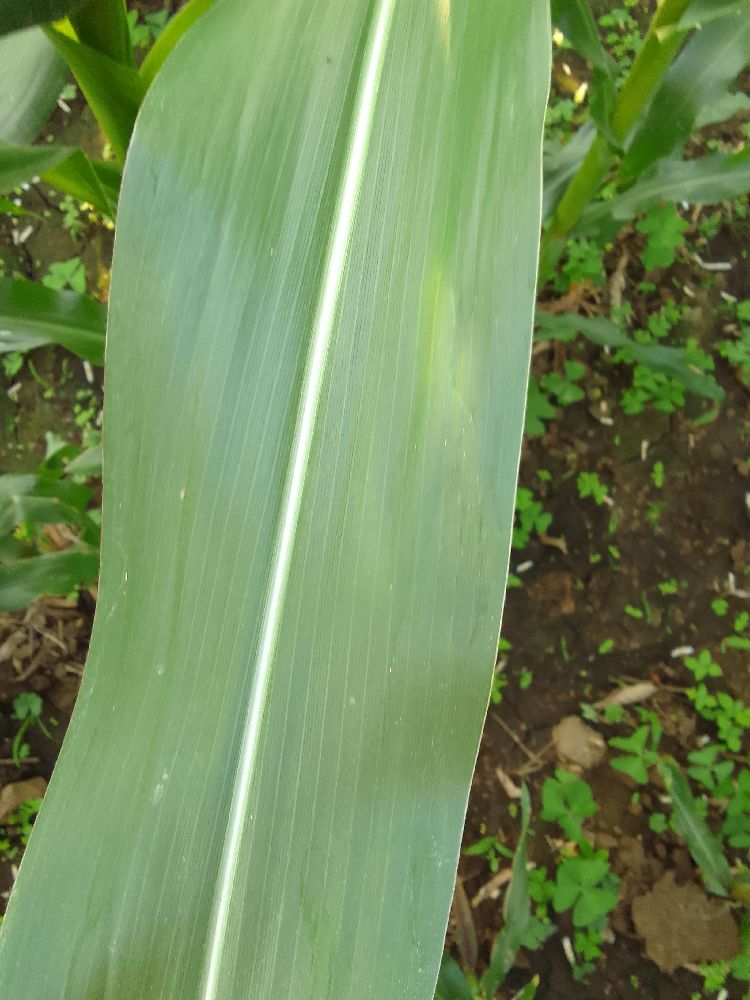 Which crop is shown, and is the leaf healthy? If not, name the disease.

maize, healthy
